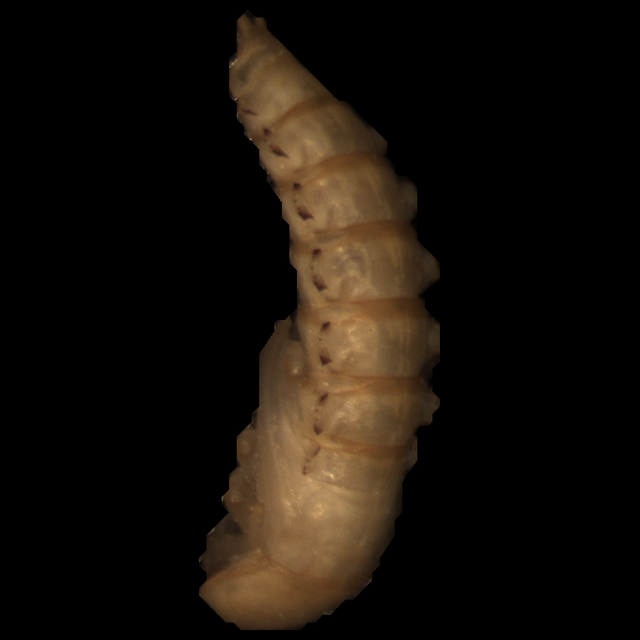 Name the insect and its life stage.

mealworm pupa
